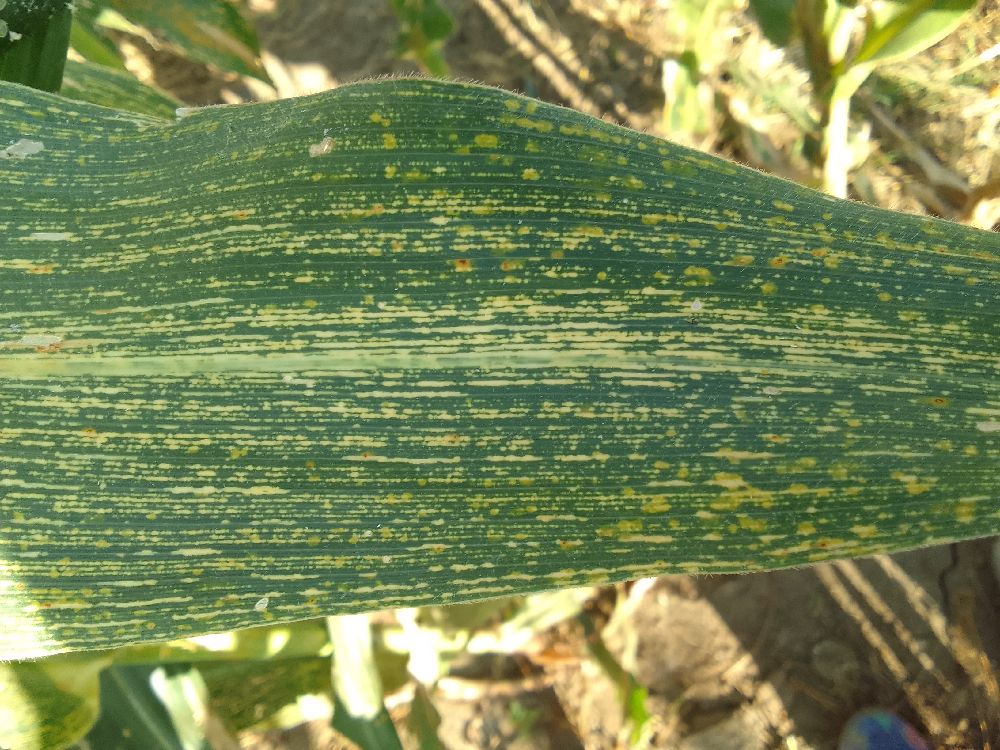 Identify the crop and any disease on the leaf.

maize, maize streak virus
